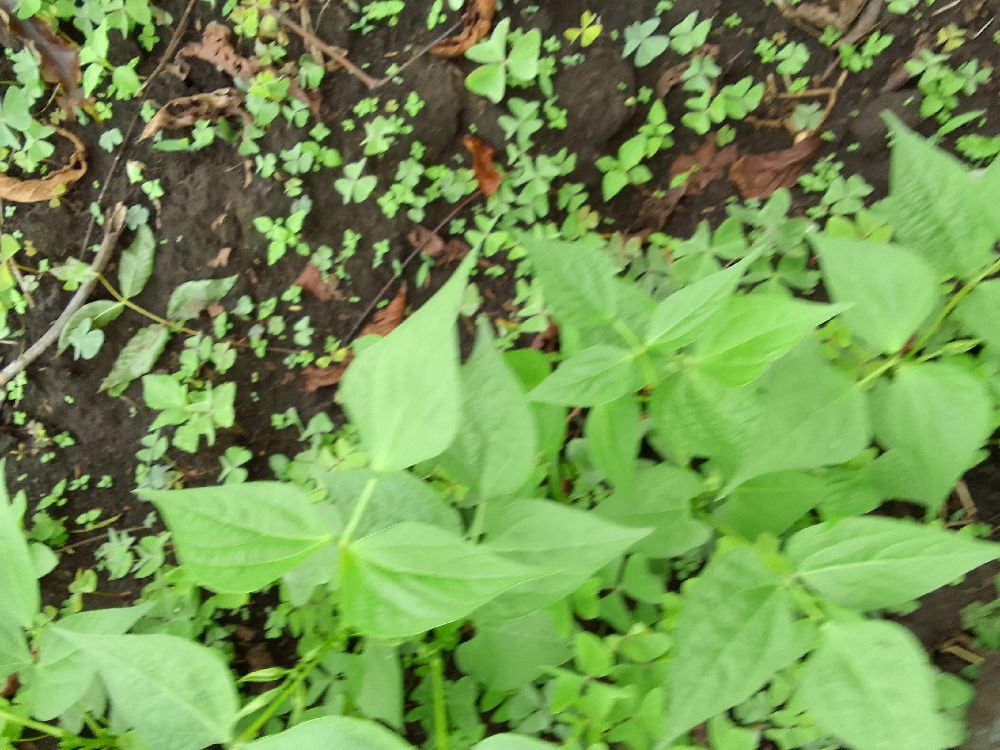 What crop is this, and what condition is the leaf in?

common bean, healthy
